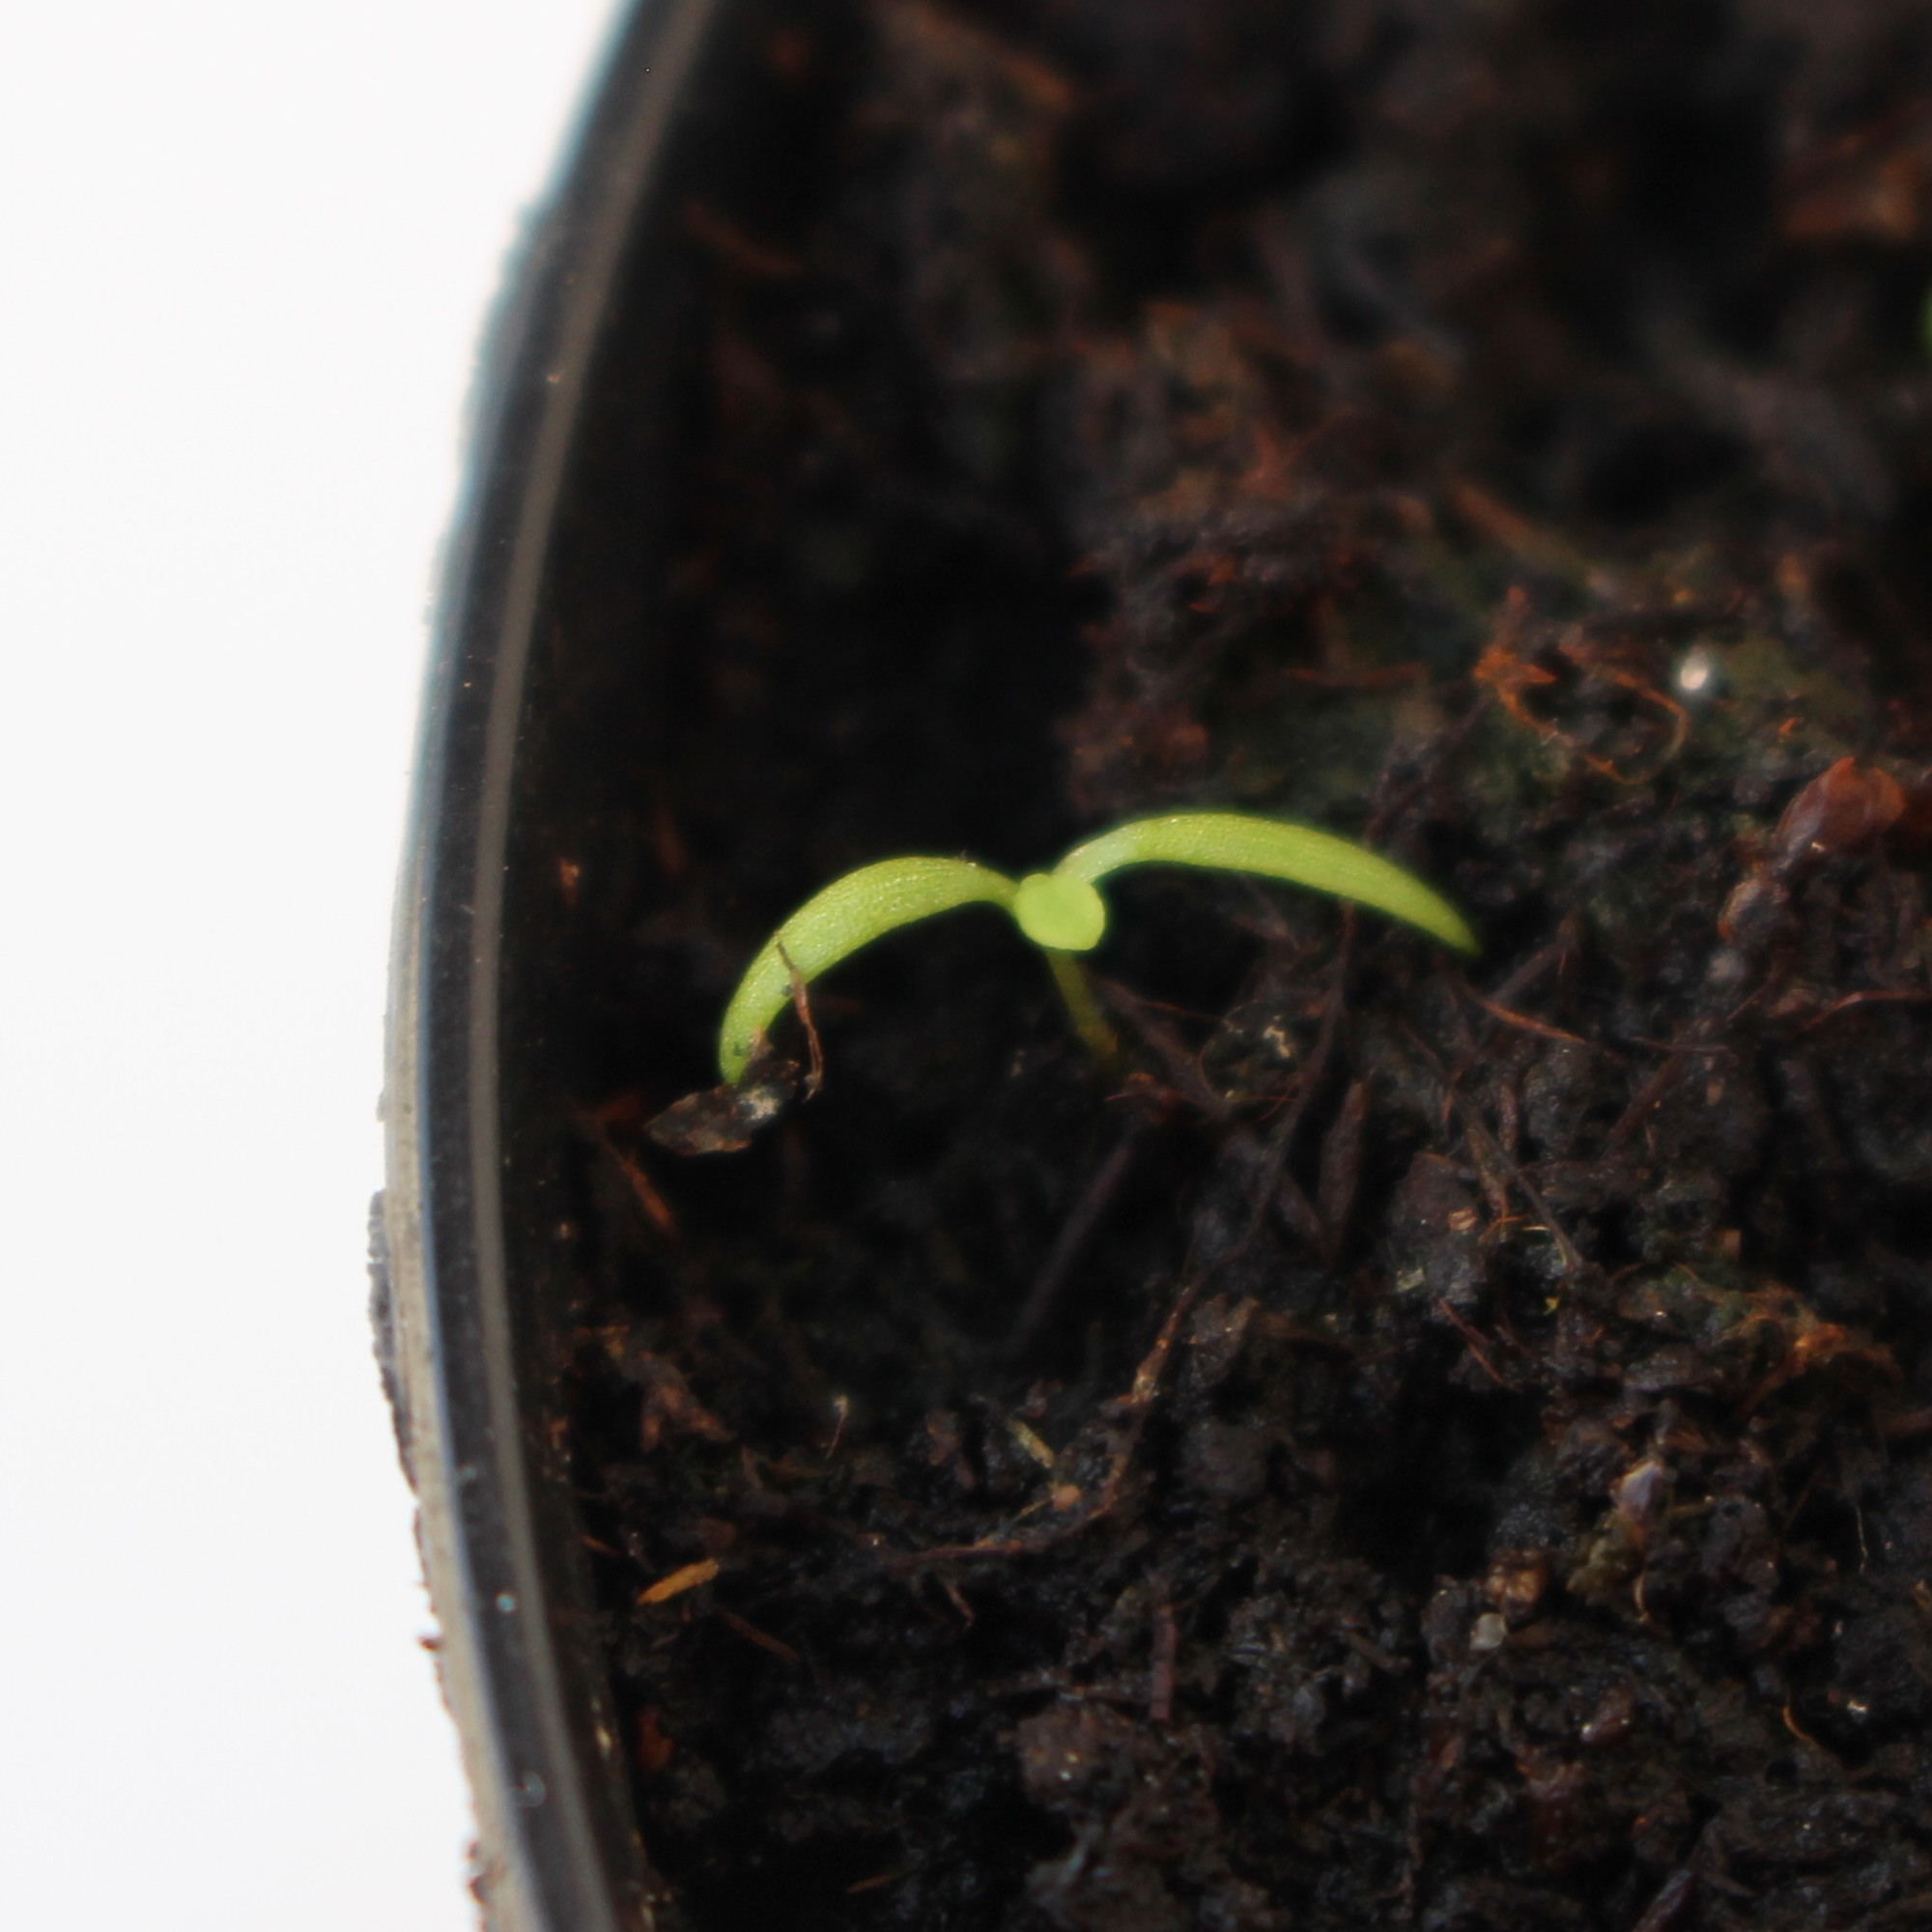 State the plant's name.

Papaver rhoeas
